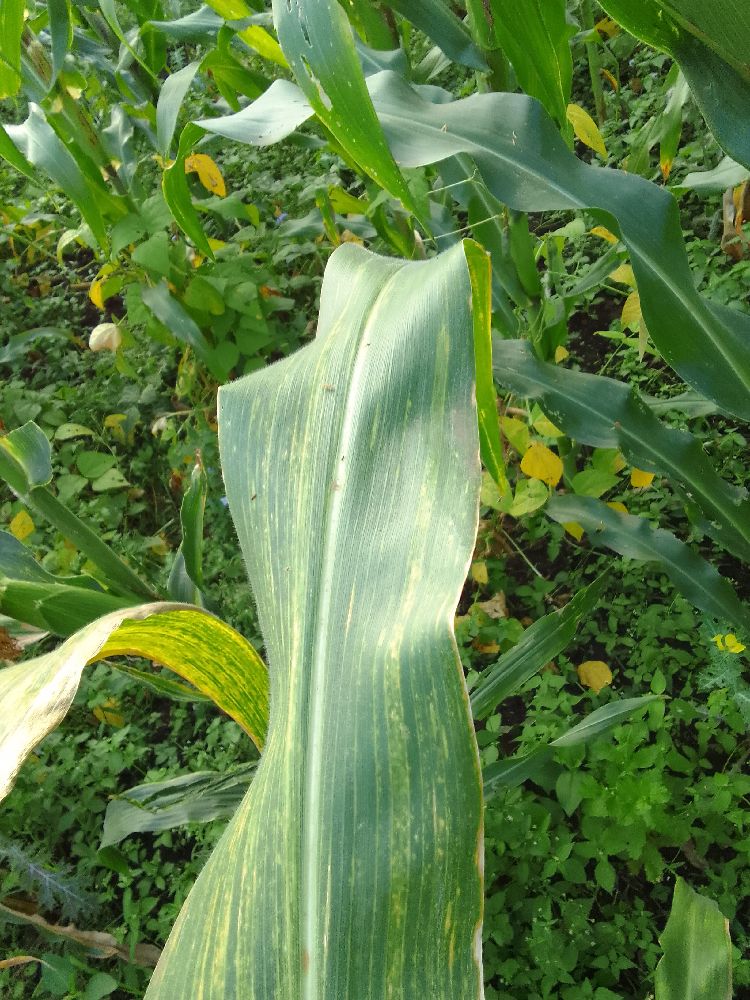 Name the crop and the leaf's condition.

maize, maize lethal necrosis
